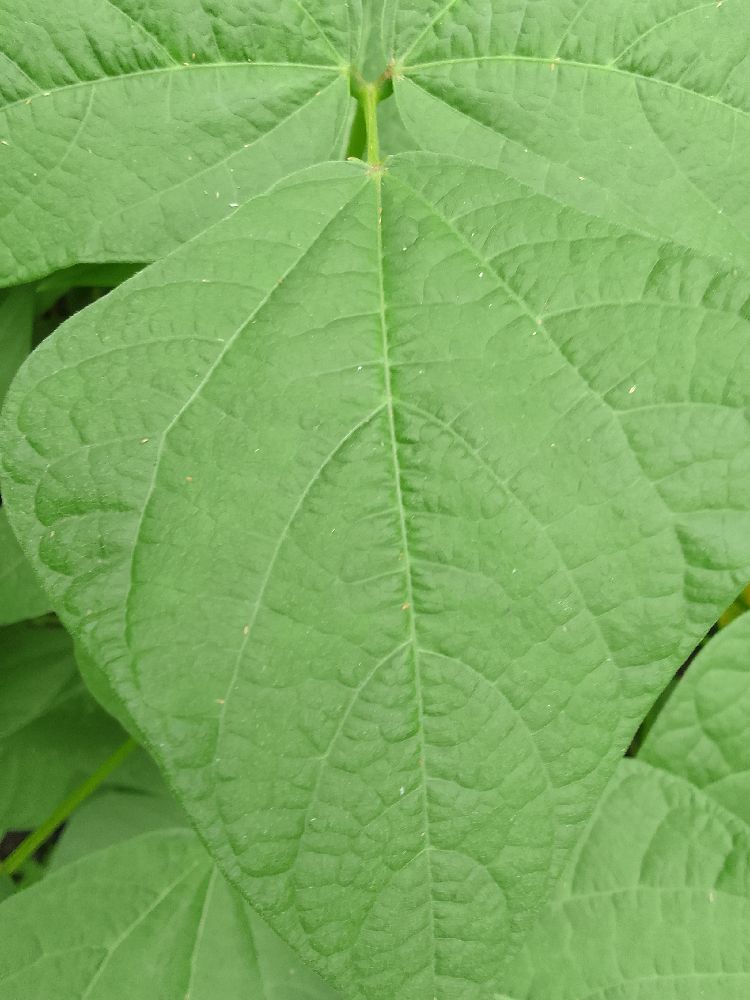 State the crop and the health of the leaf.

common bean, healthy
